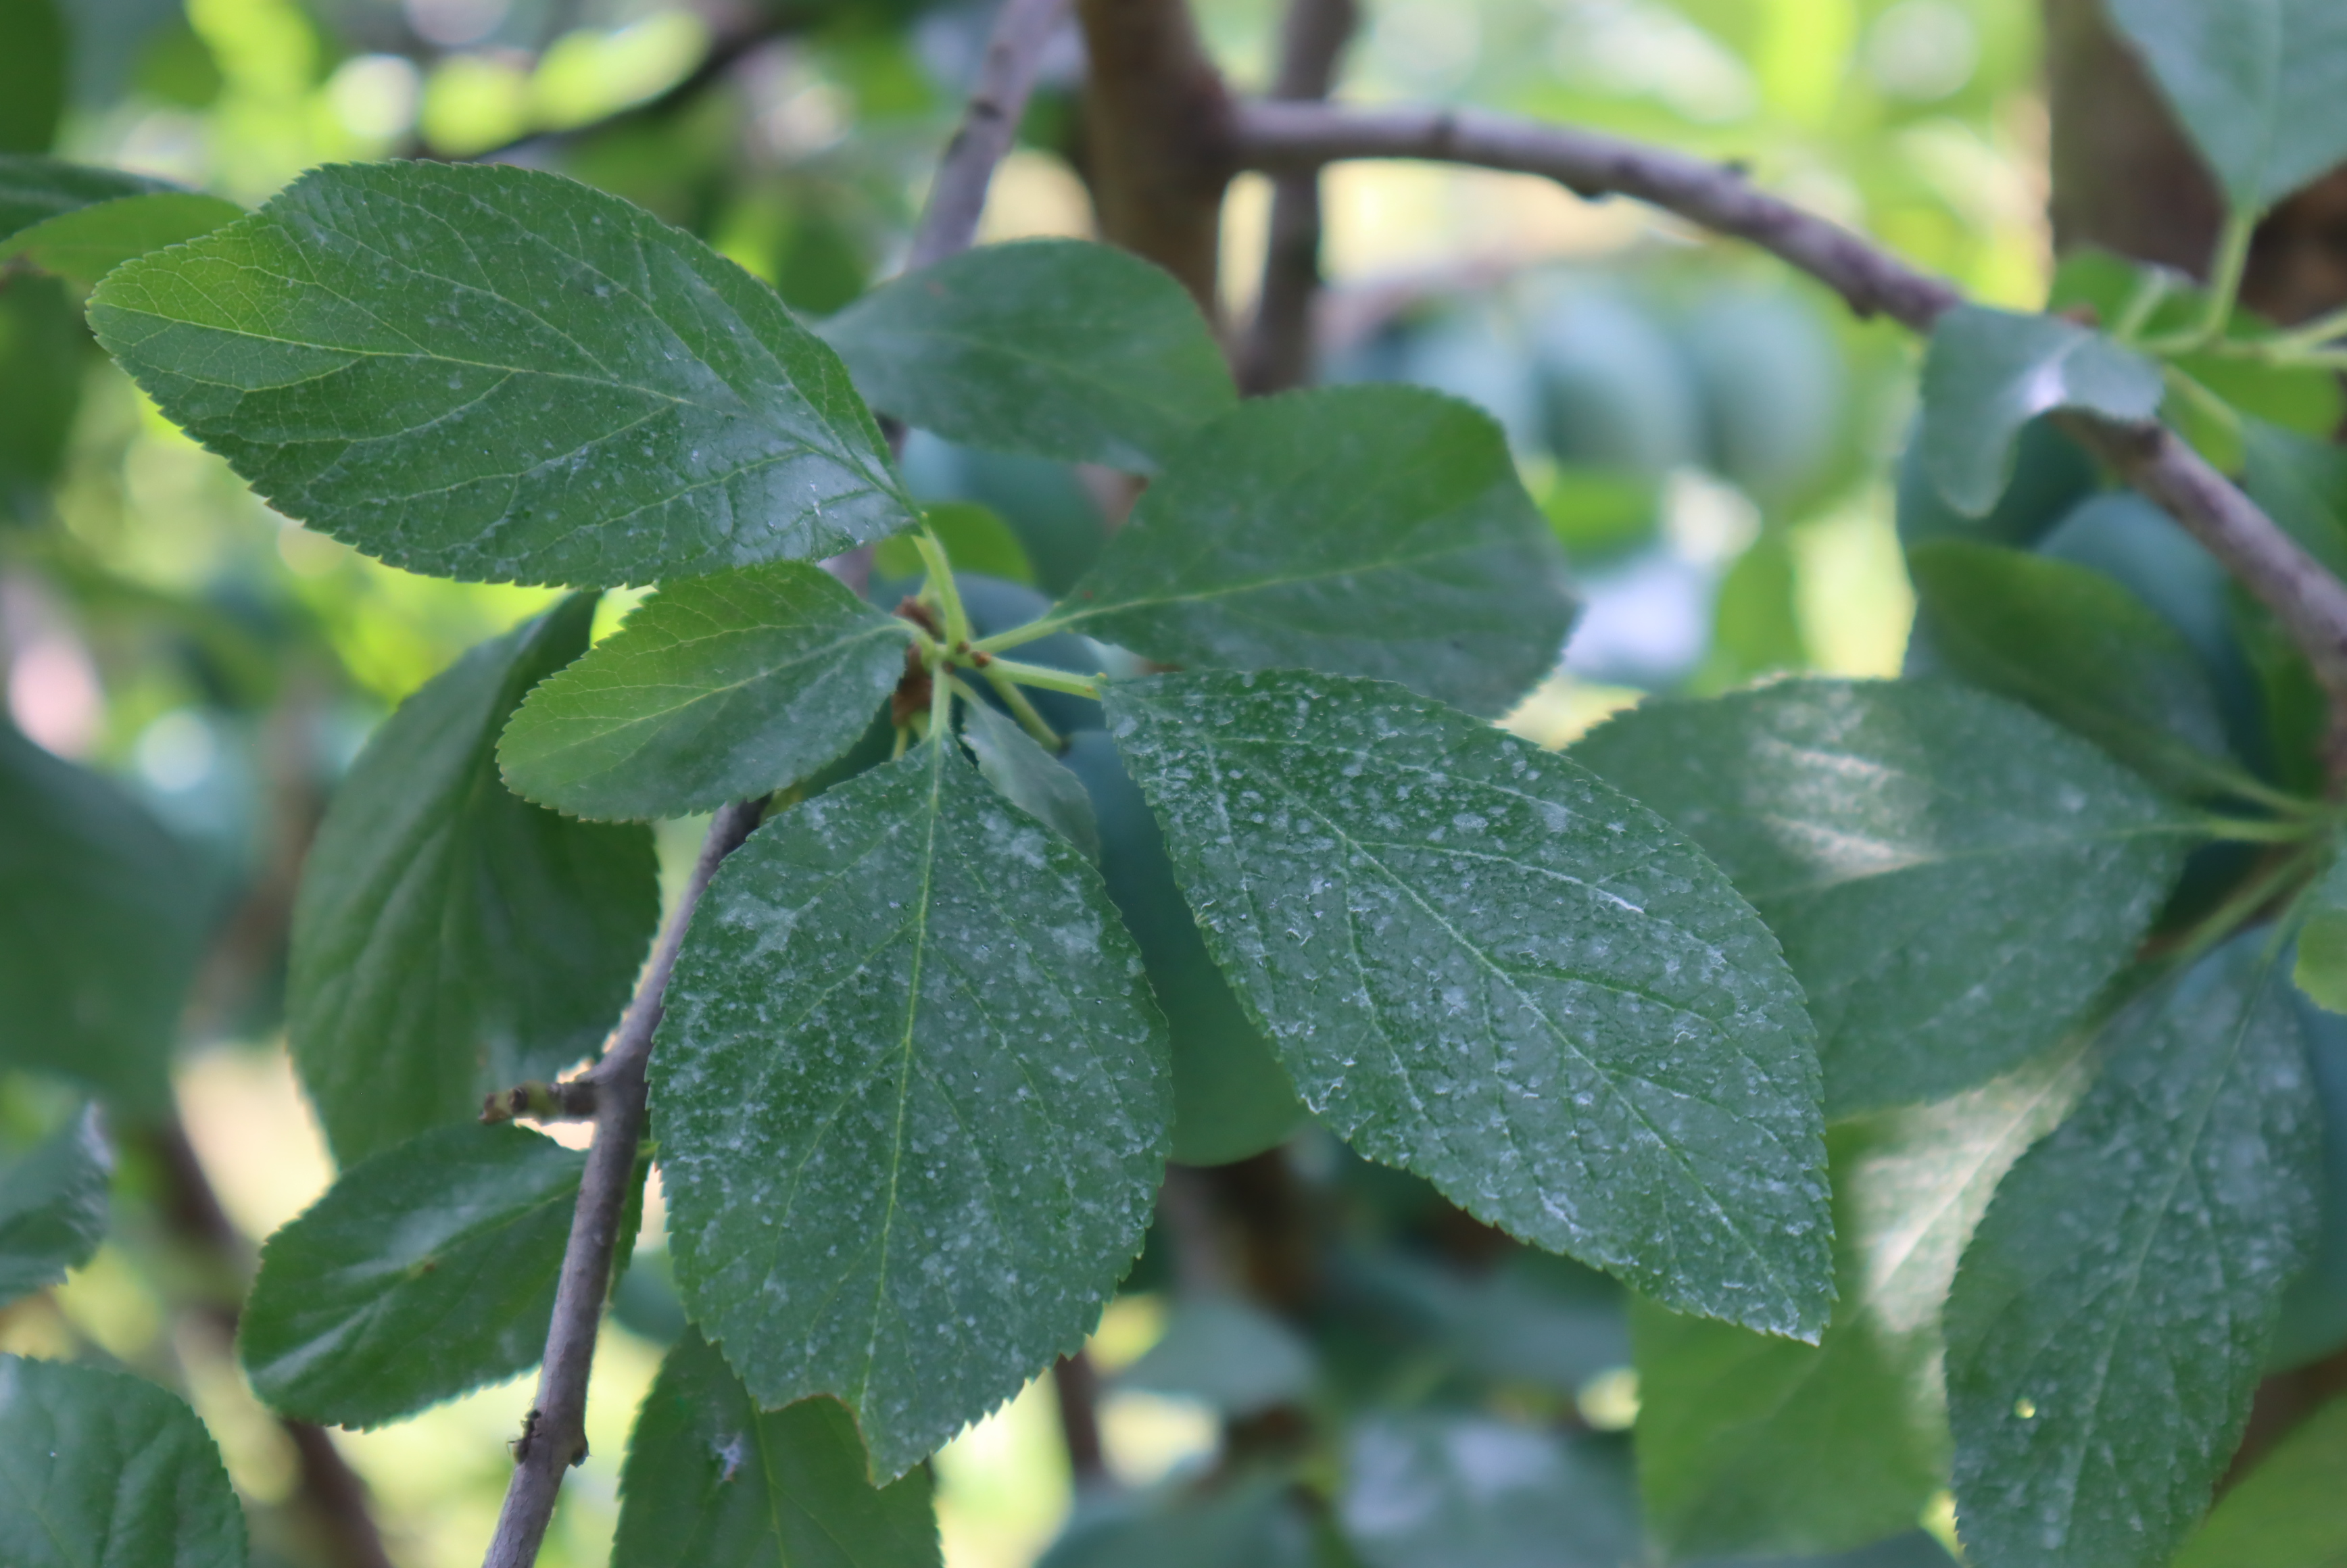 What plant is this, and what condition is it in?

plum, shot hole disease
